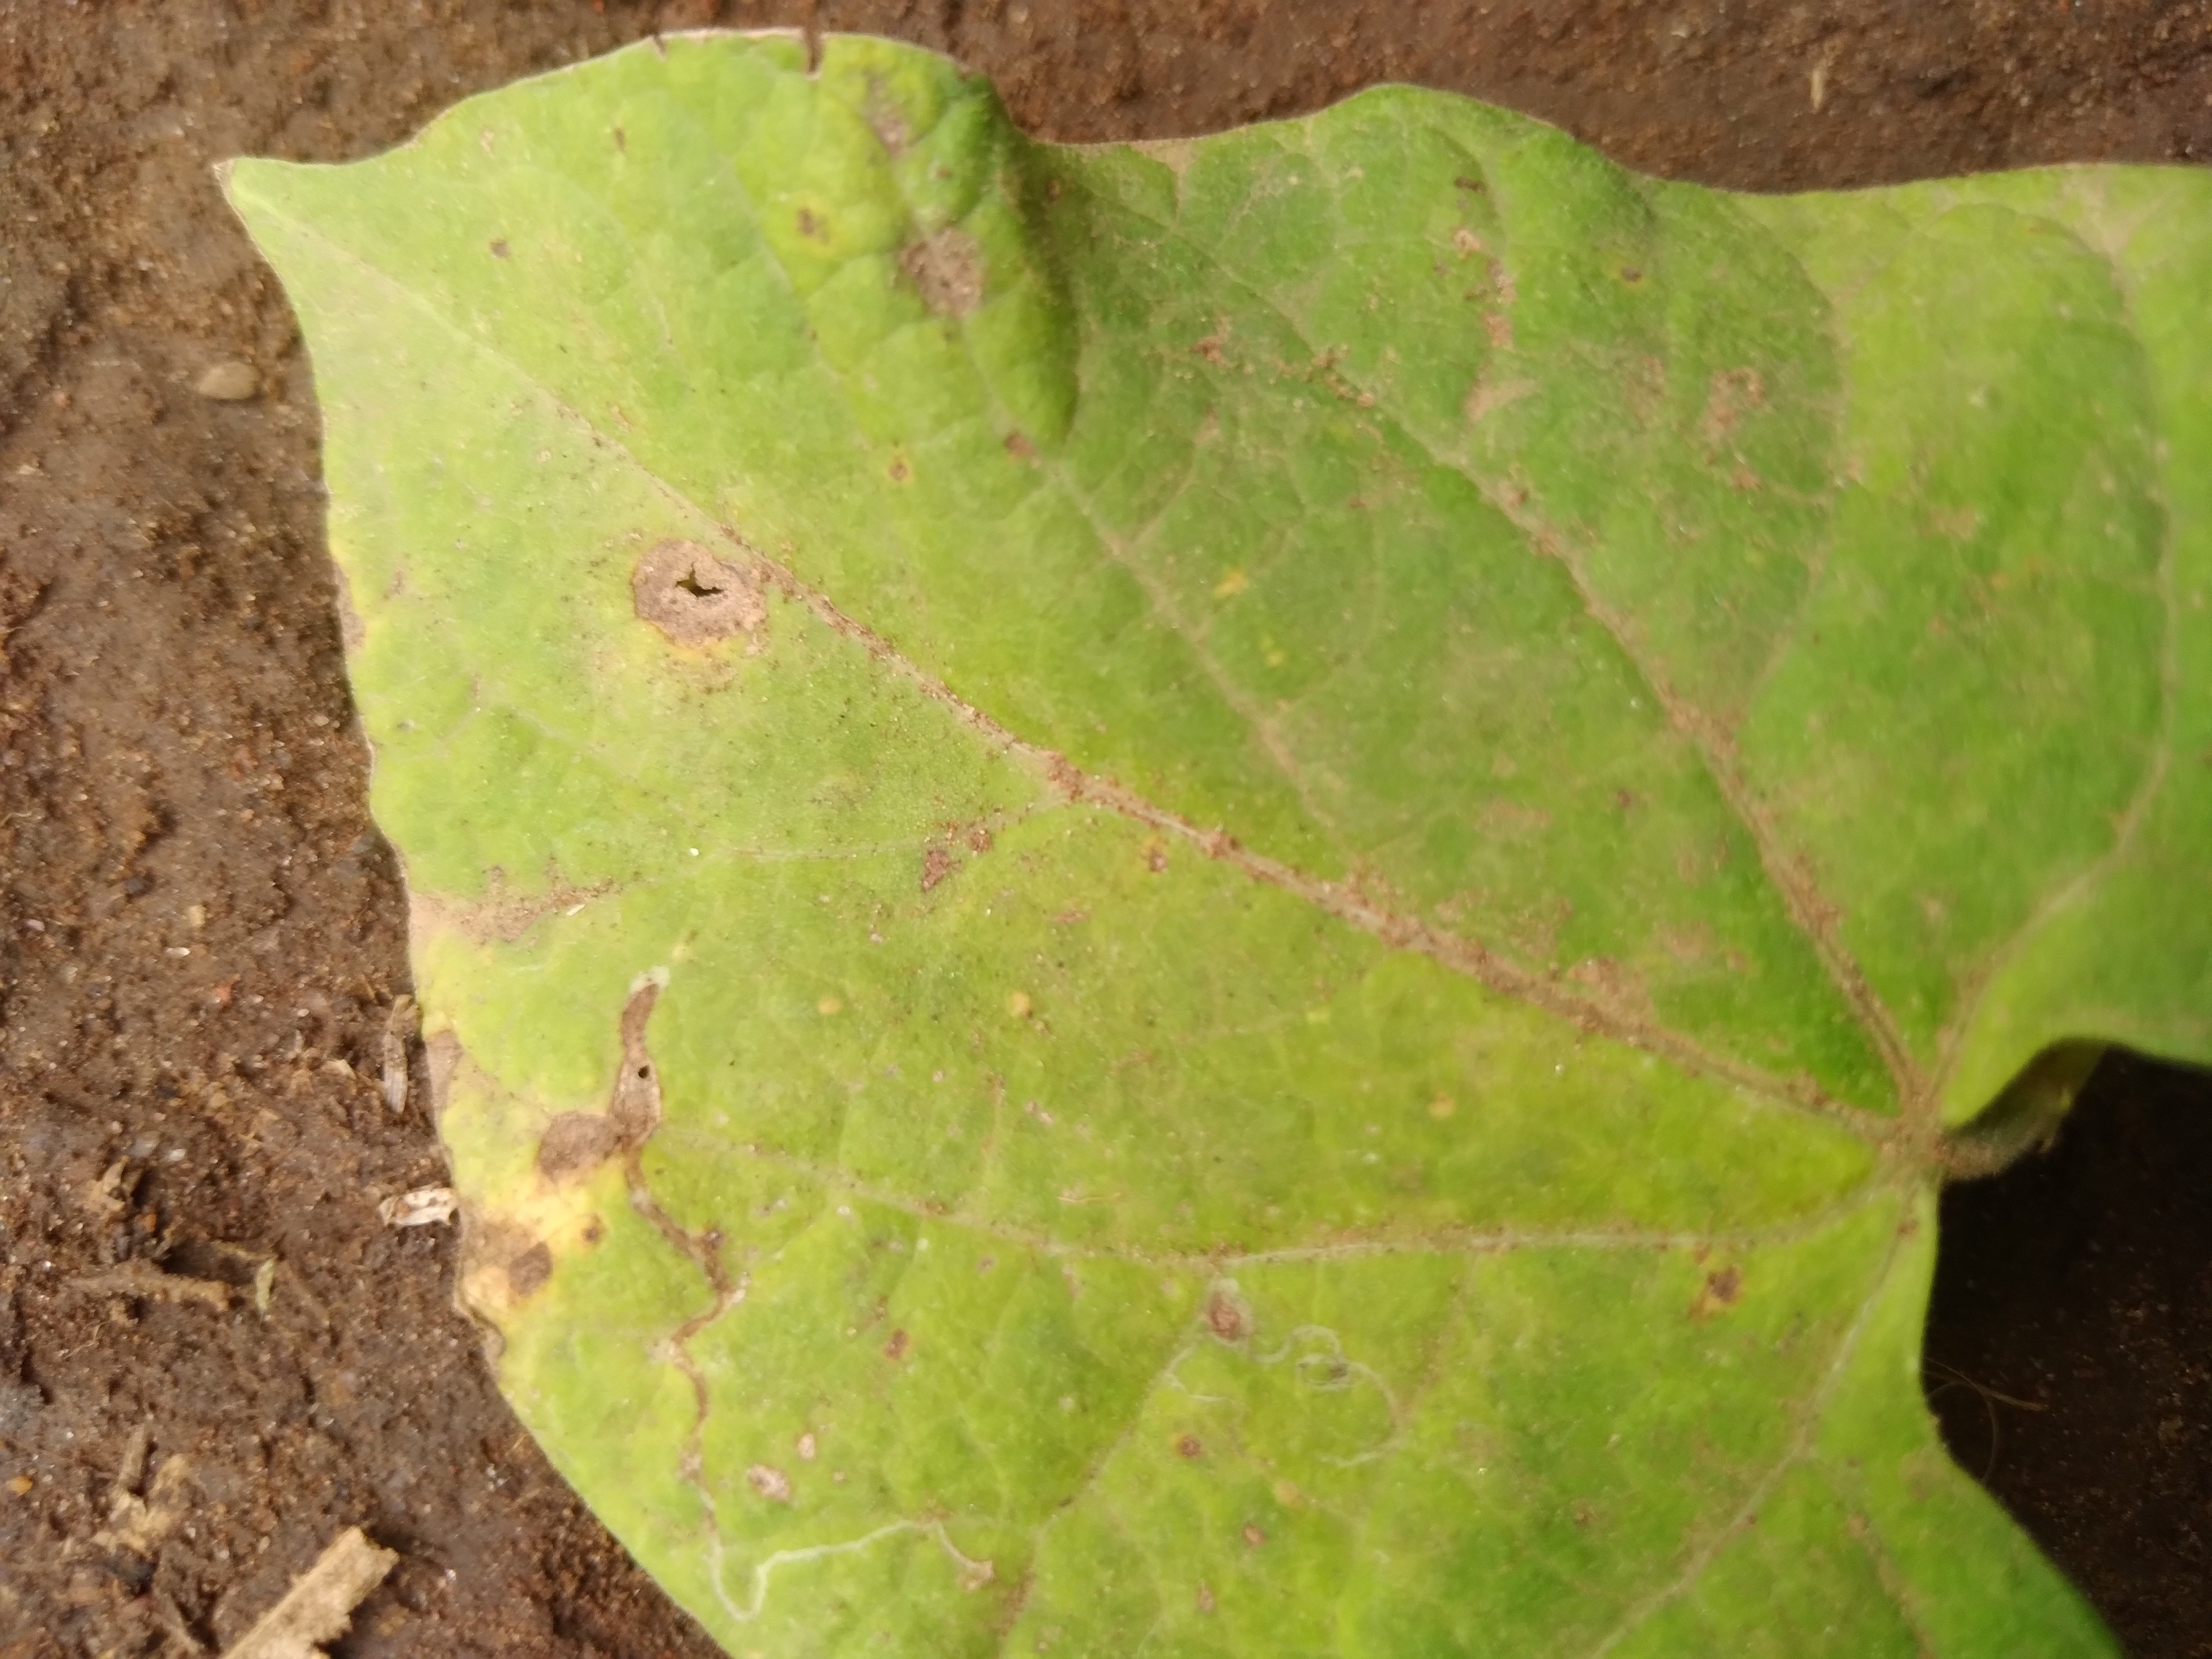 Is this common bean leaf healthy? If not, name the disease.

rust
